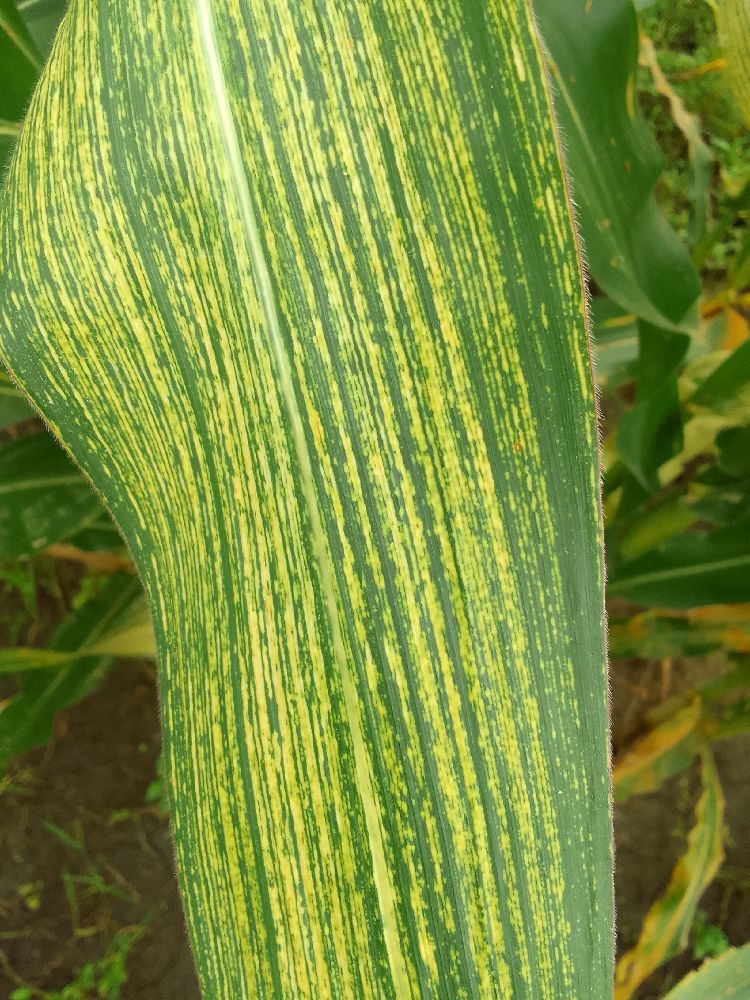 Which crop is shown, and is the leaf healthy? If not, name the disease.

maize, maize streak virus
